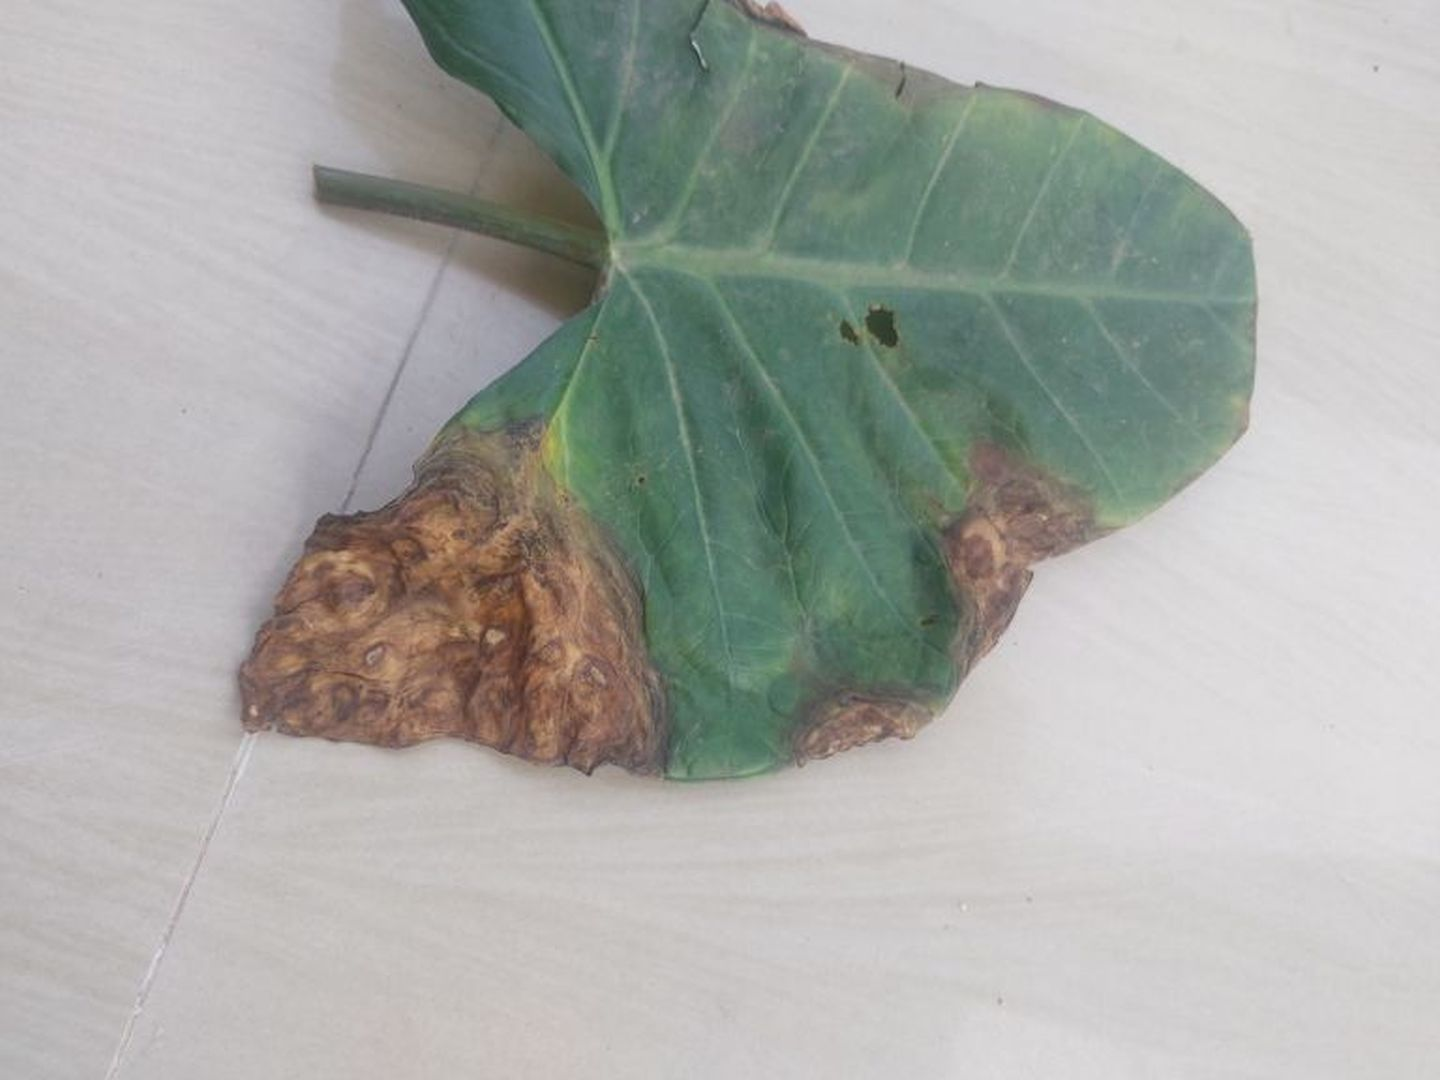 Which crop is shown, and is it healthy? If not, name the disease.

taro, leaf blight
